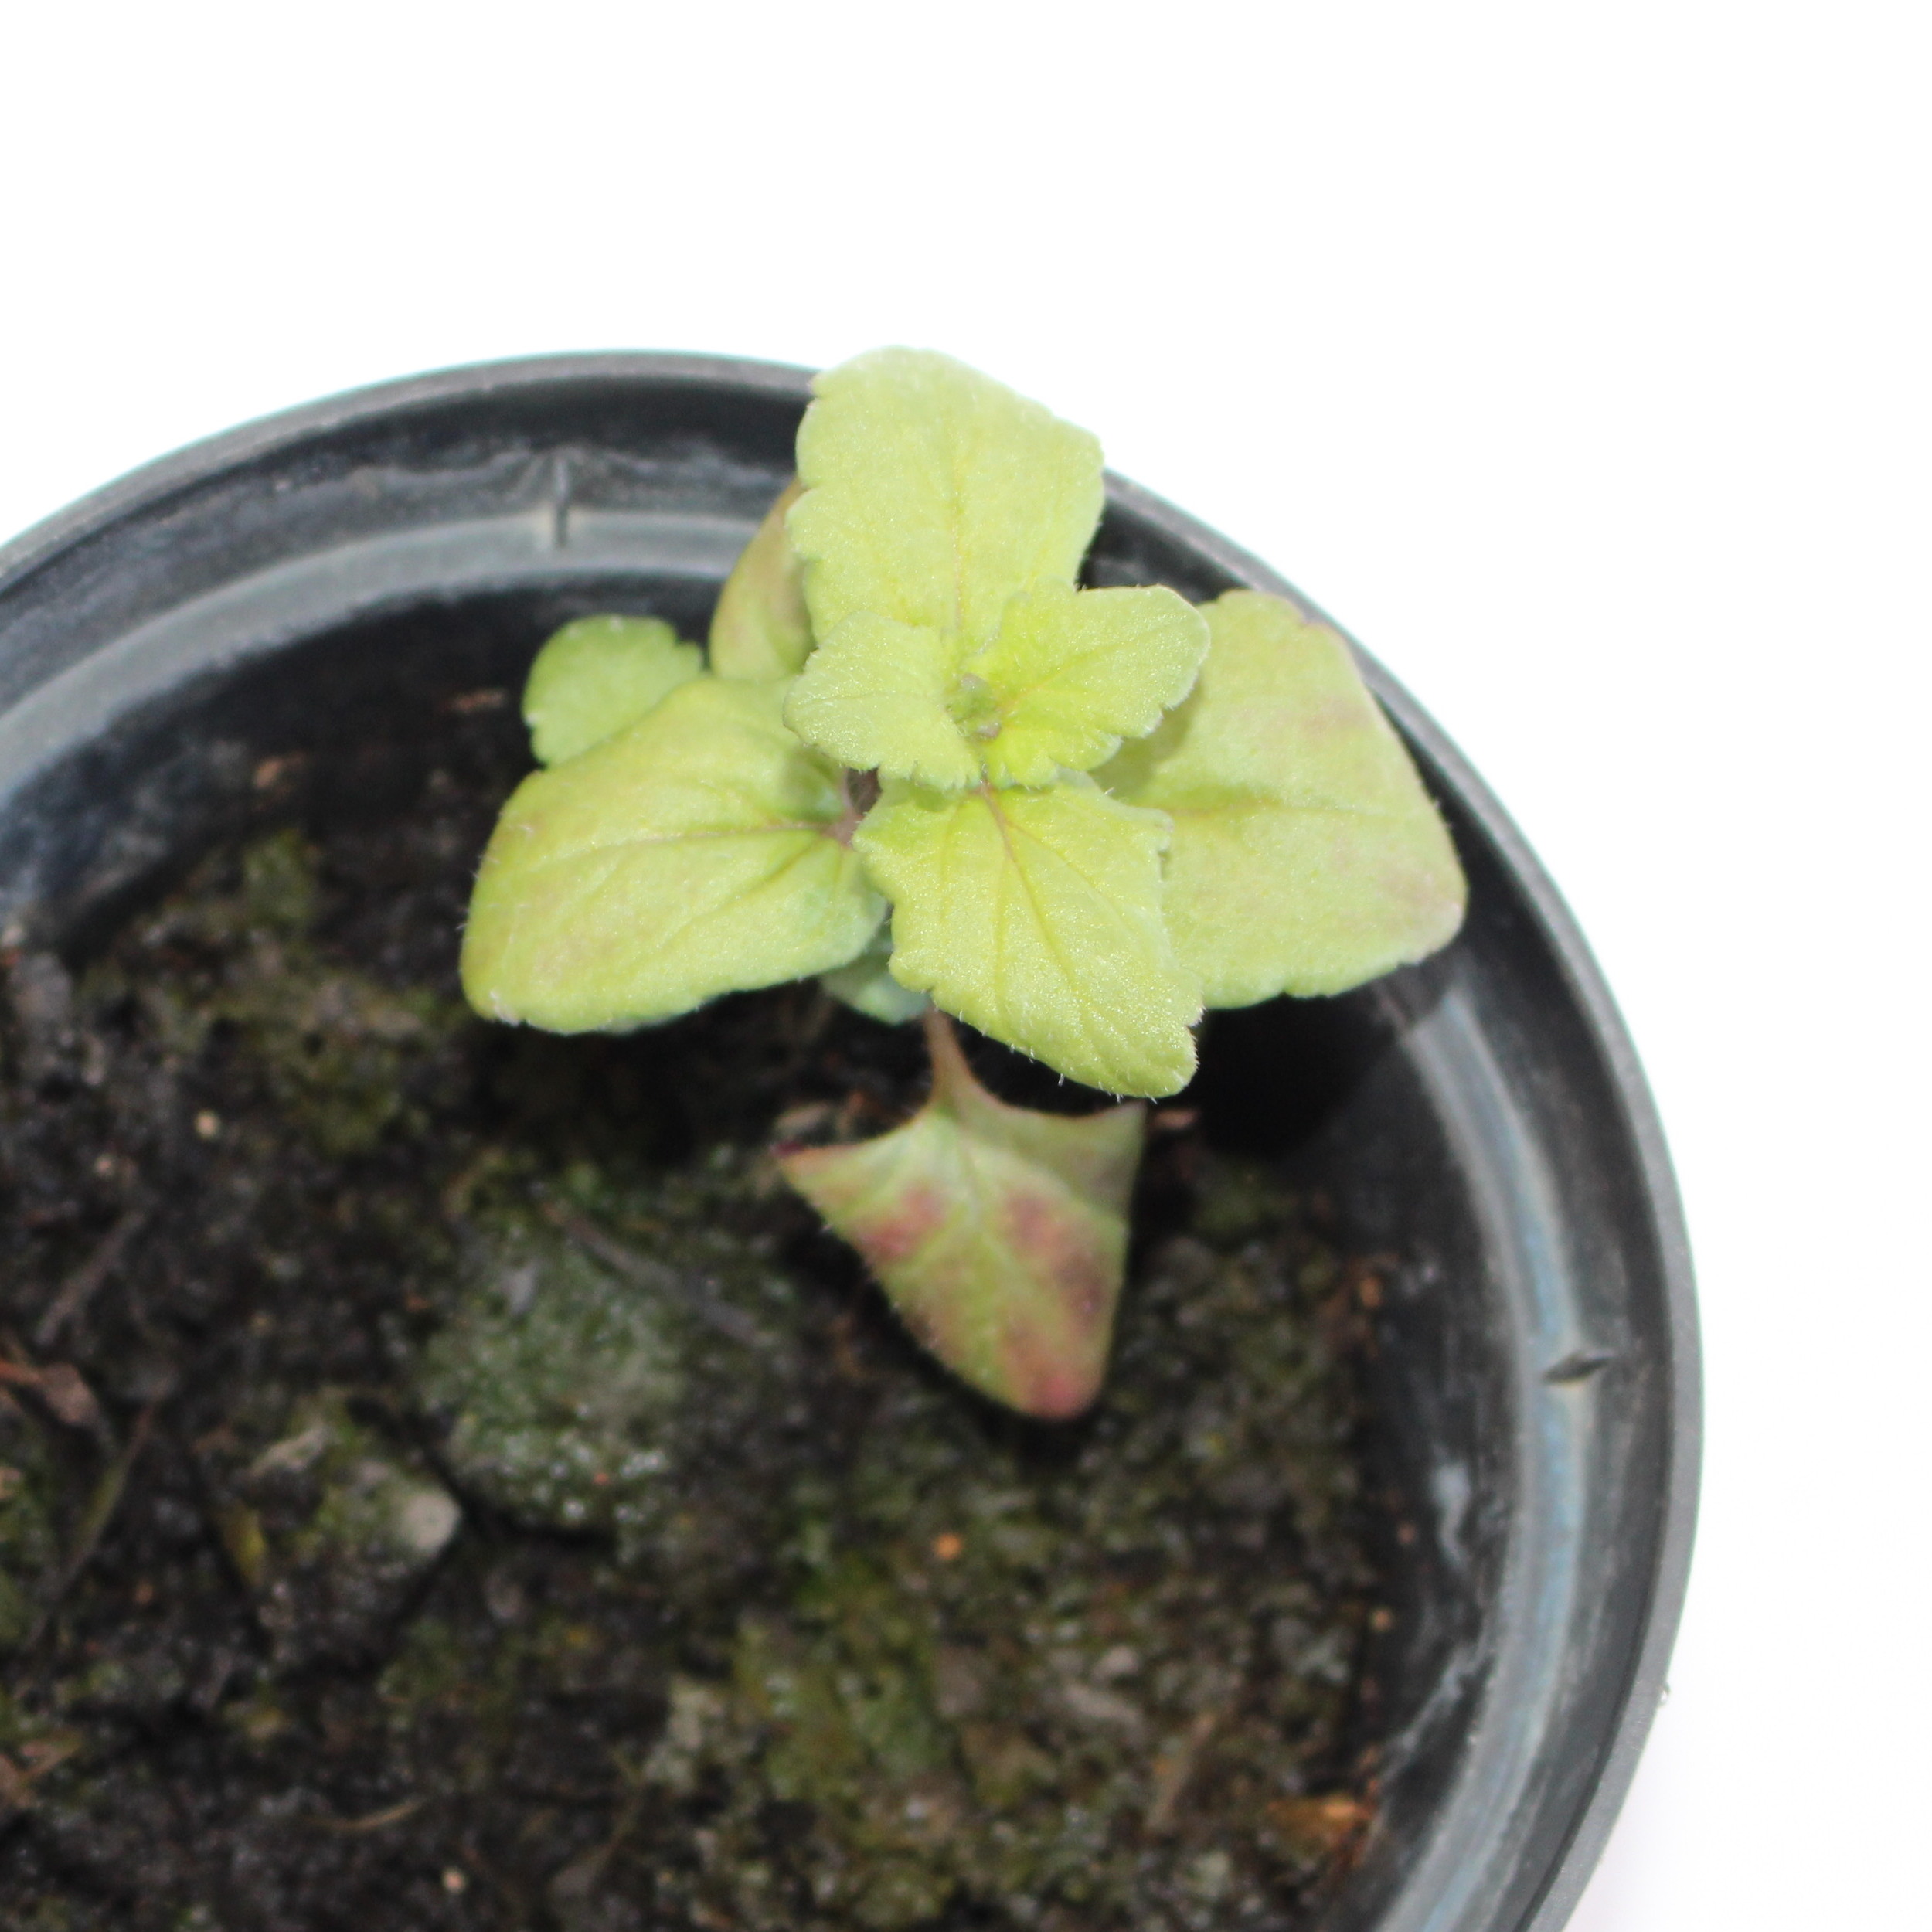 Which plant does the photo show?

Veronica persica
